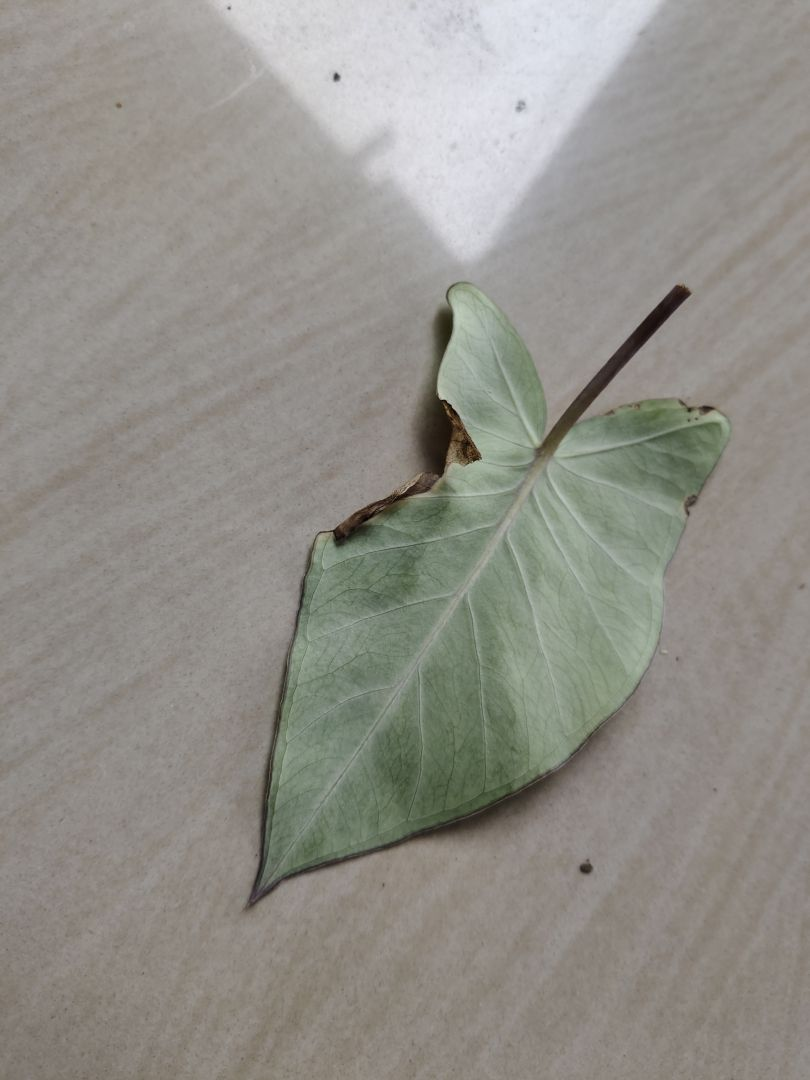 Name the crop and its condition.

taro, leaf blight
